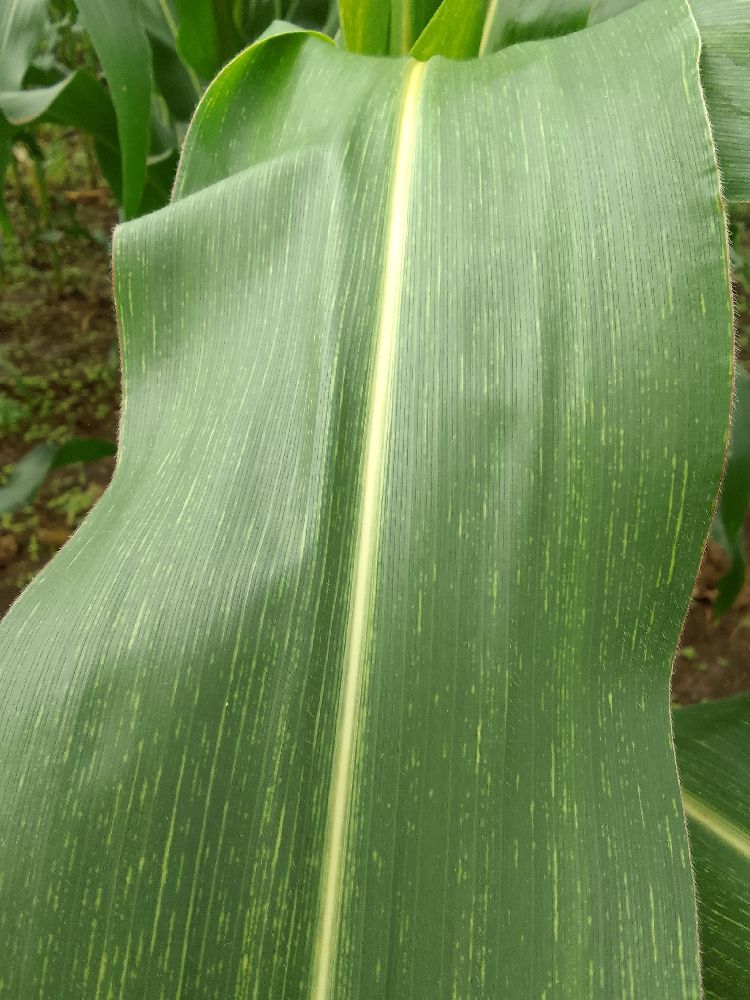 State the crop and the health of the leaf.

maize, maize streak virus
